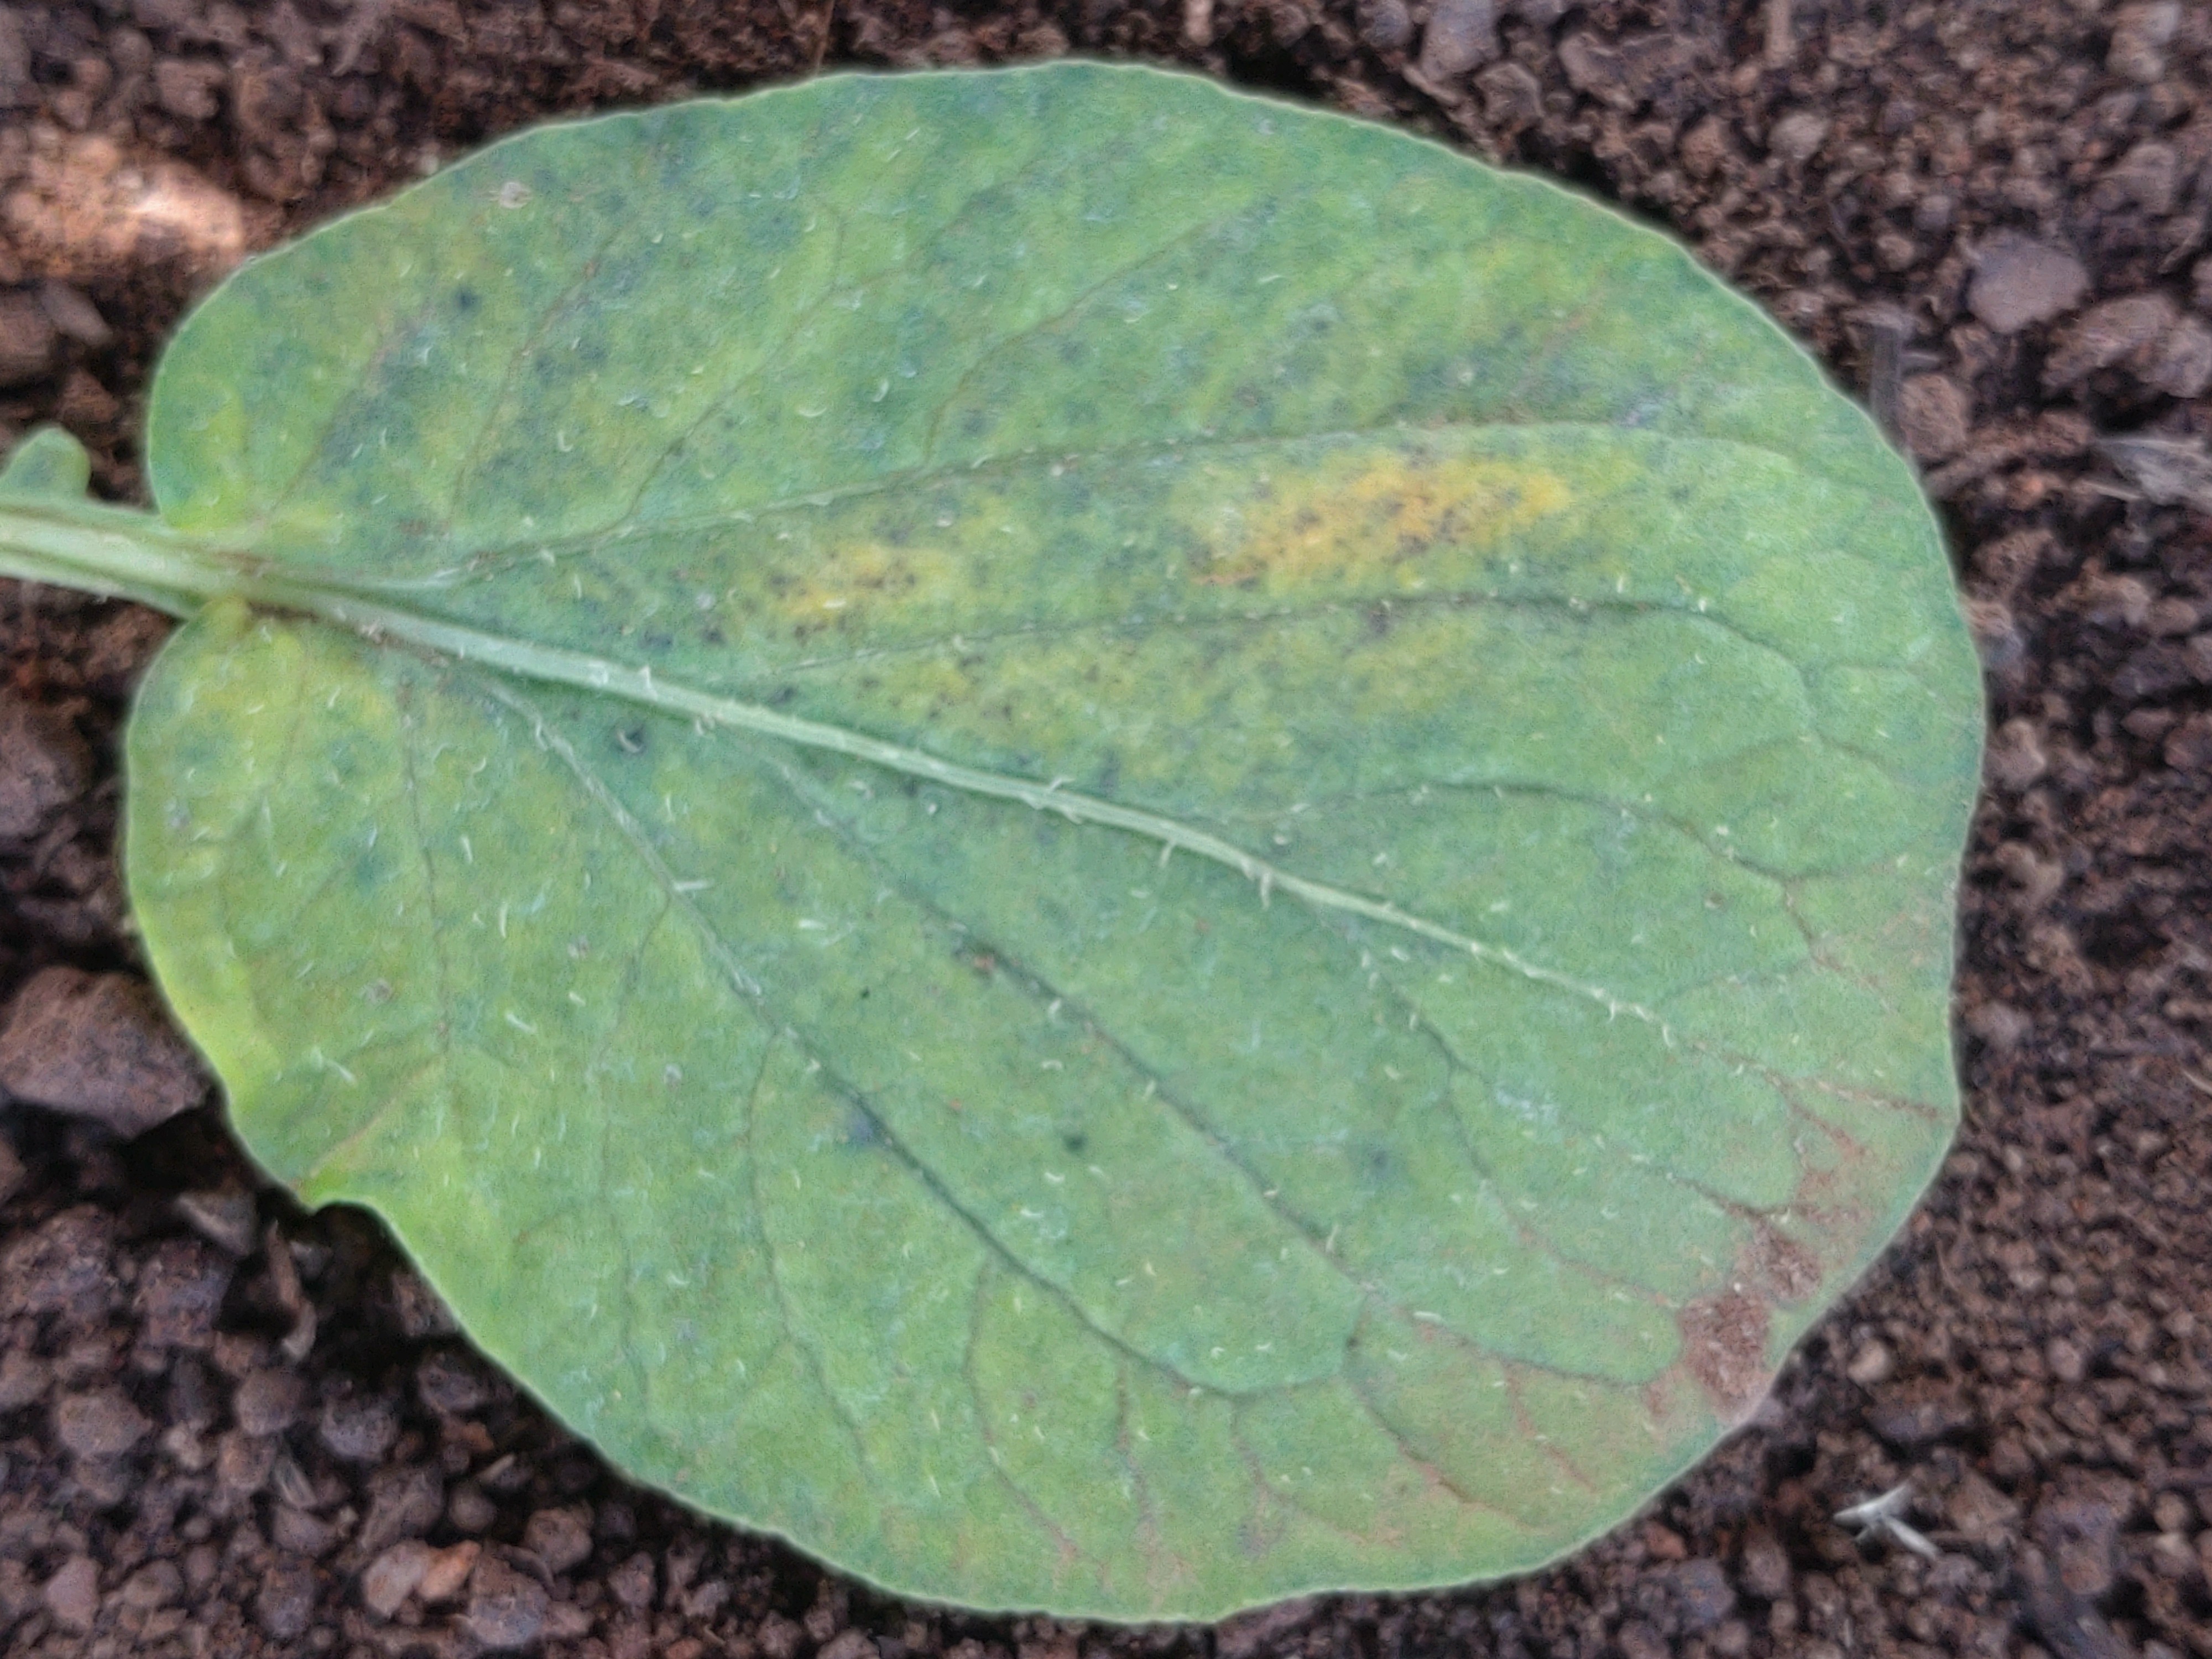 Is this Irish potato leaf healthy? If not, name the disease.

late blight
